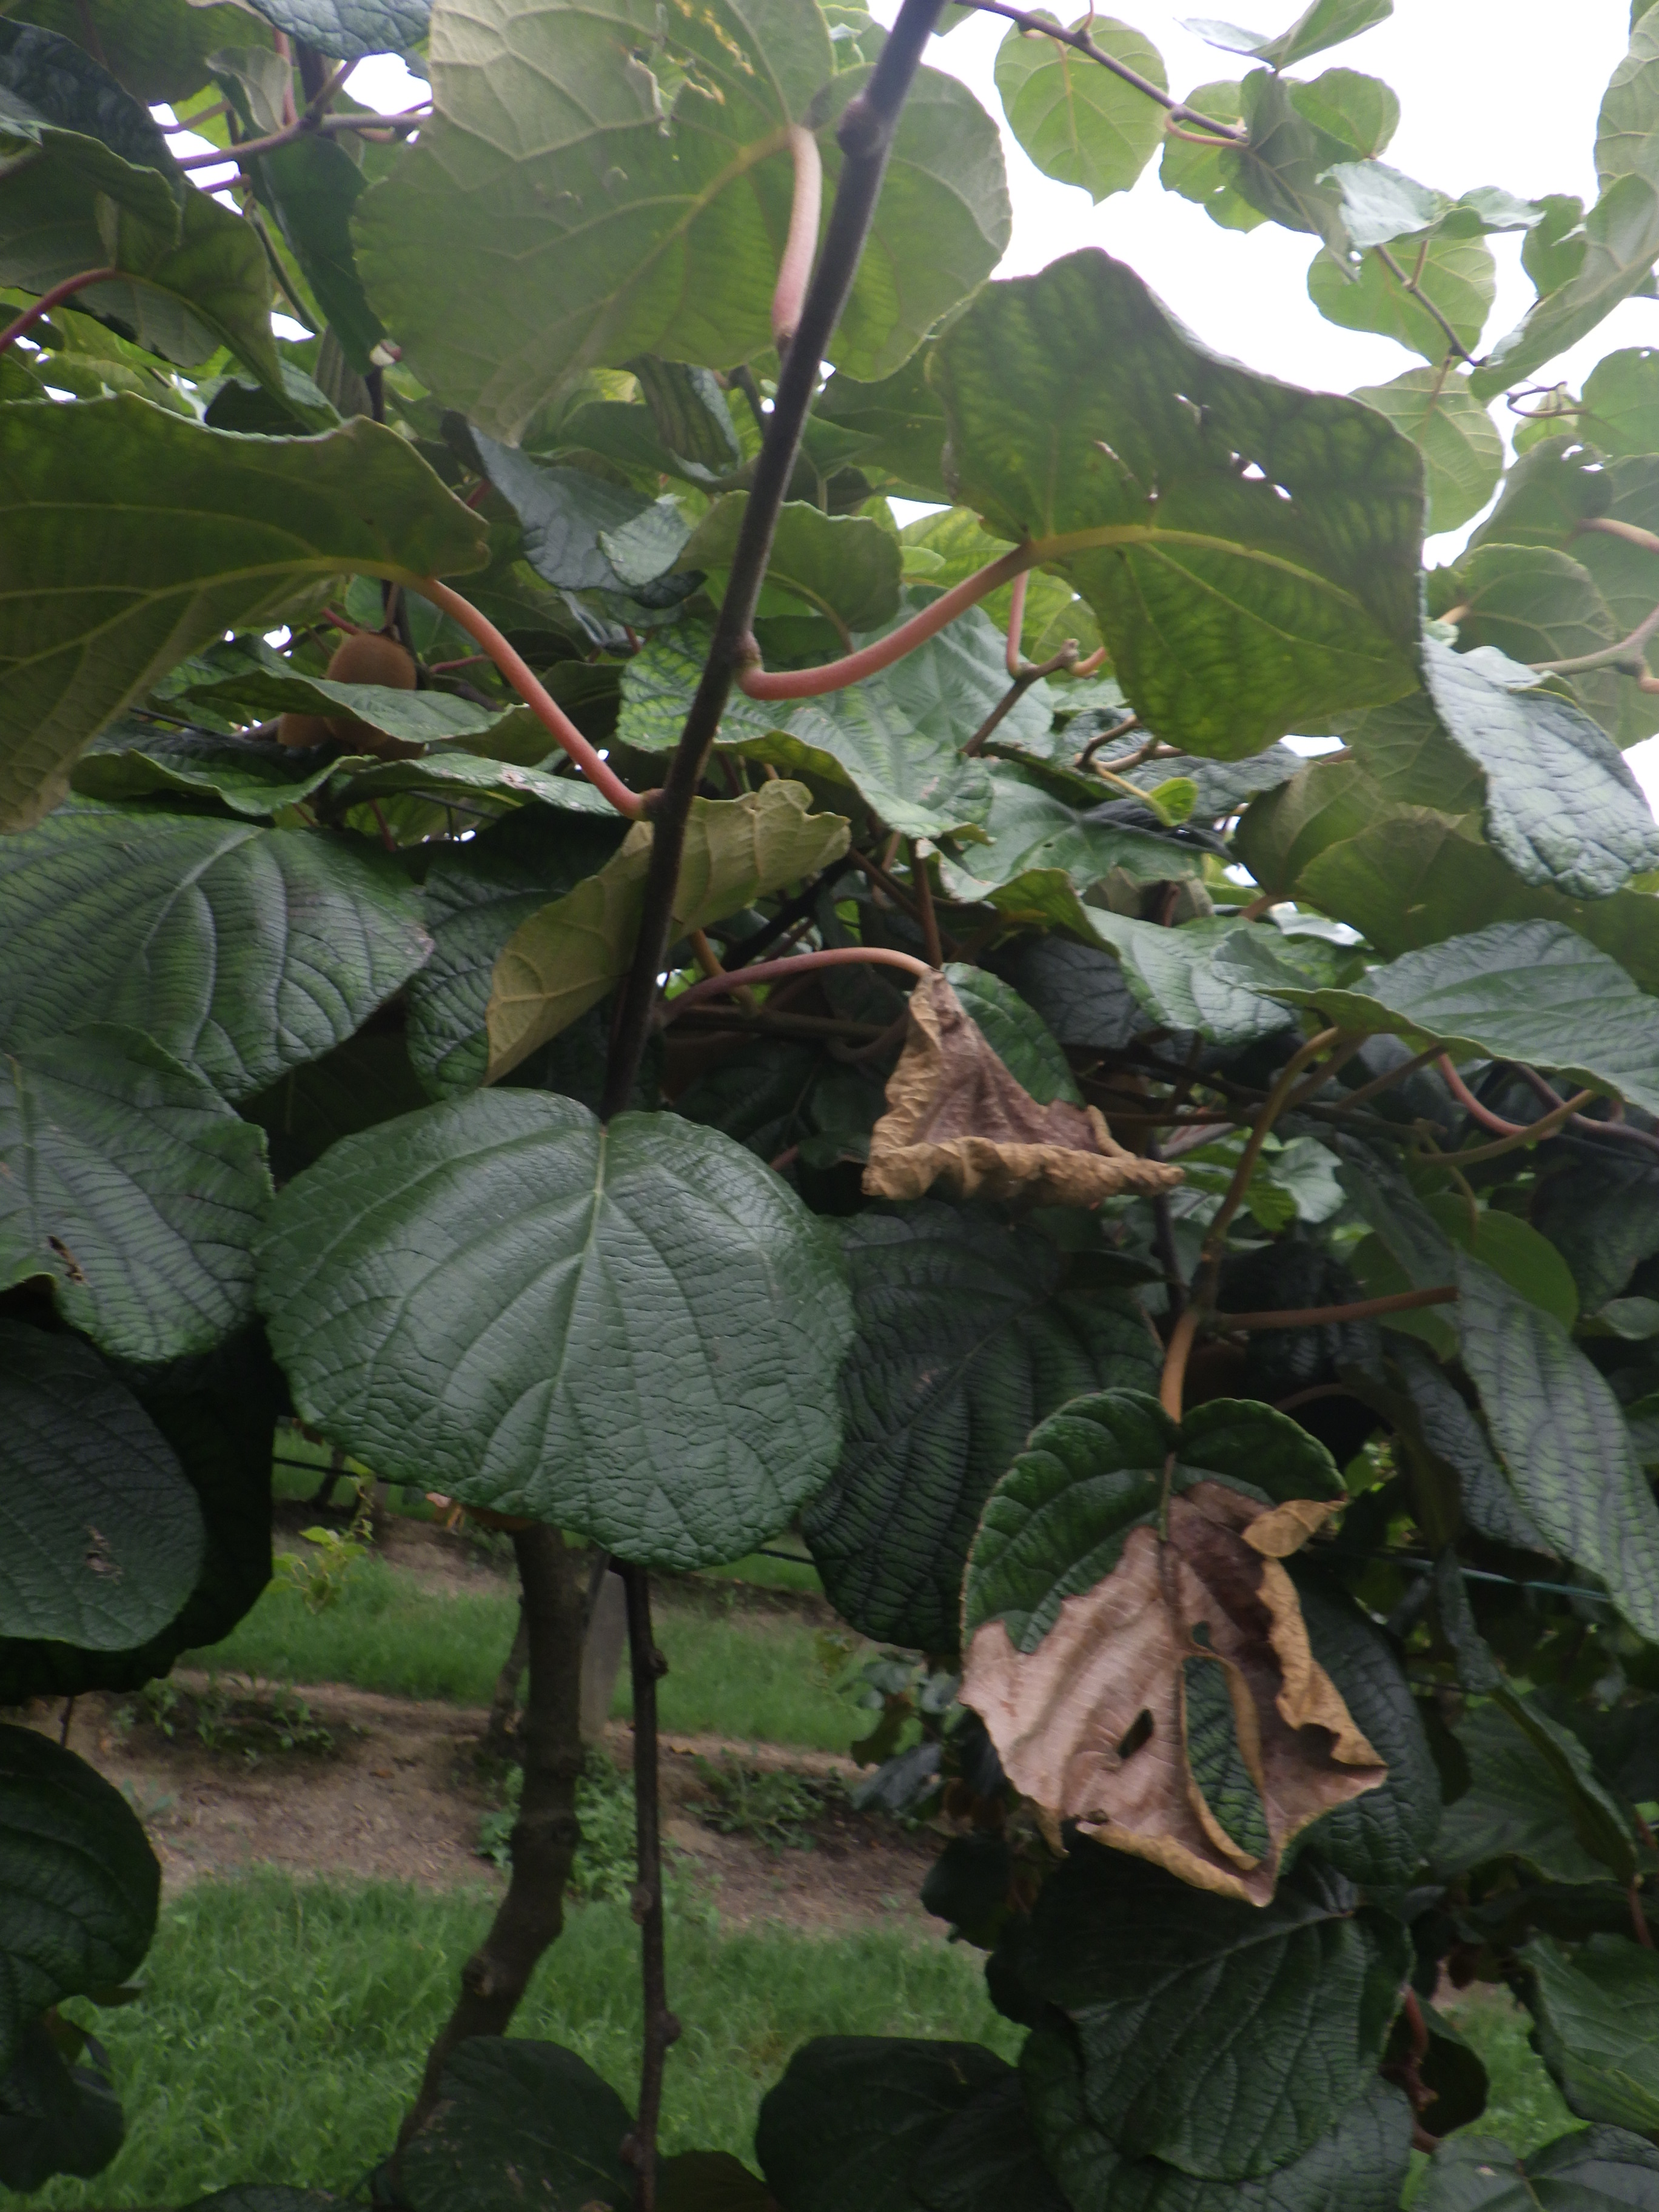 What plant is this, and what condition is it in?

kiwi, chemical damage, heat damage, manganese deficiency
